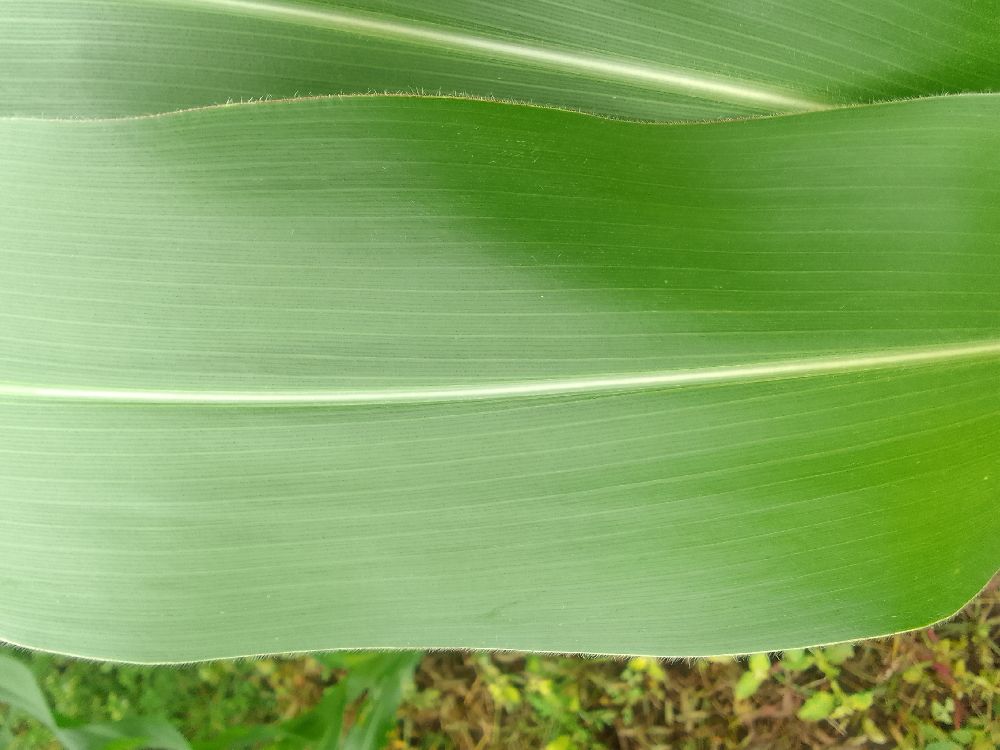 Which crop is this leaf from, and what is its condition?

maize, healthy
